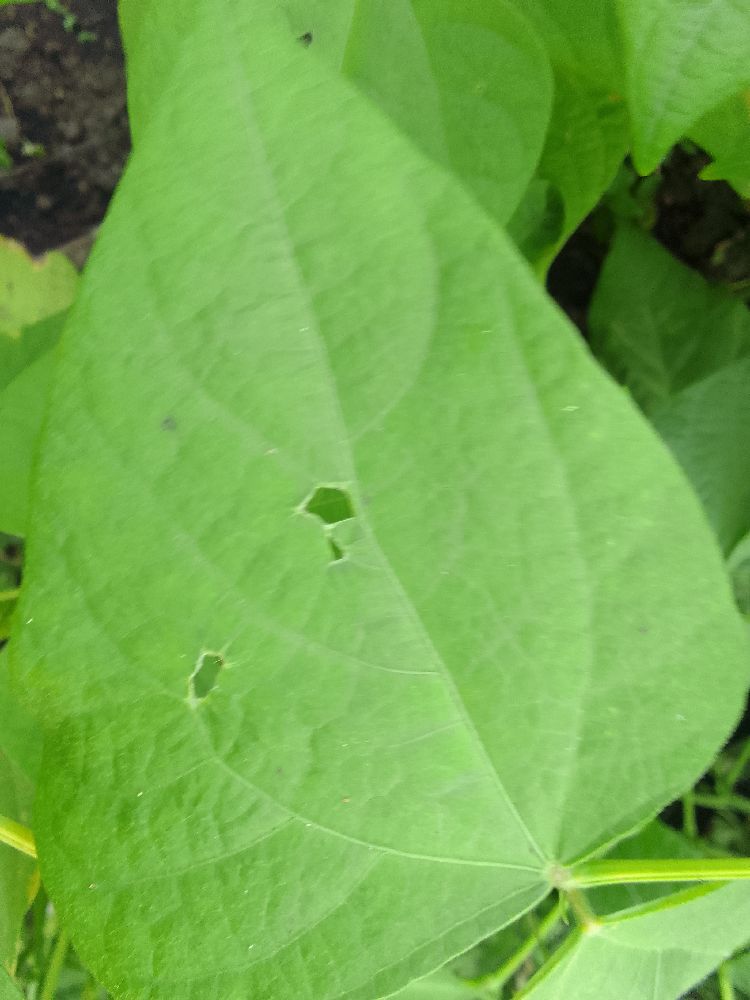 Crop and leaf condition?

common bean, healthy
